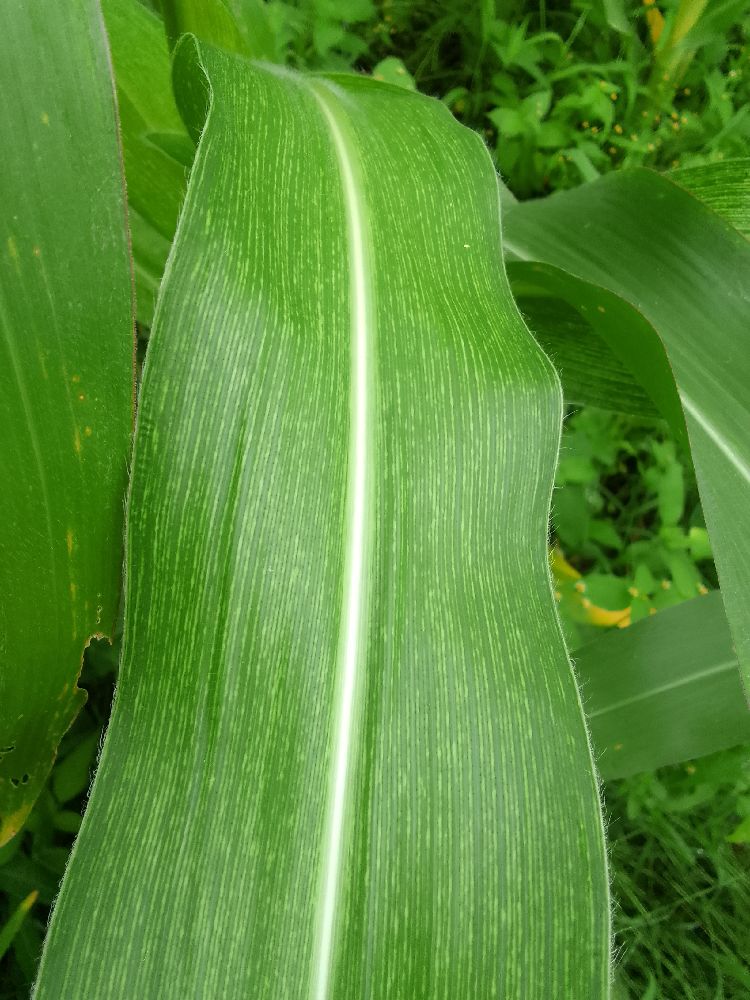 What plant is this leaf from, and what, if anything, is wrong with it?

maize, maize streak virus
